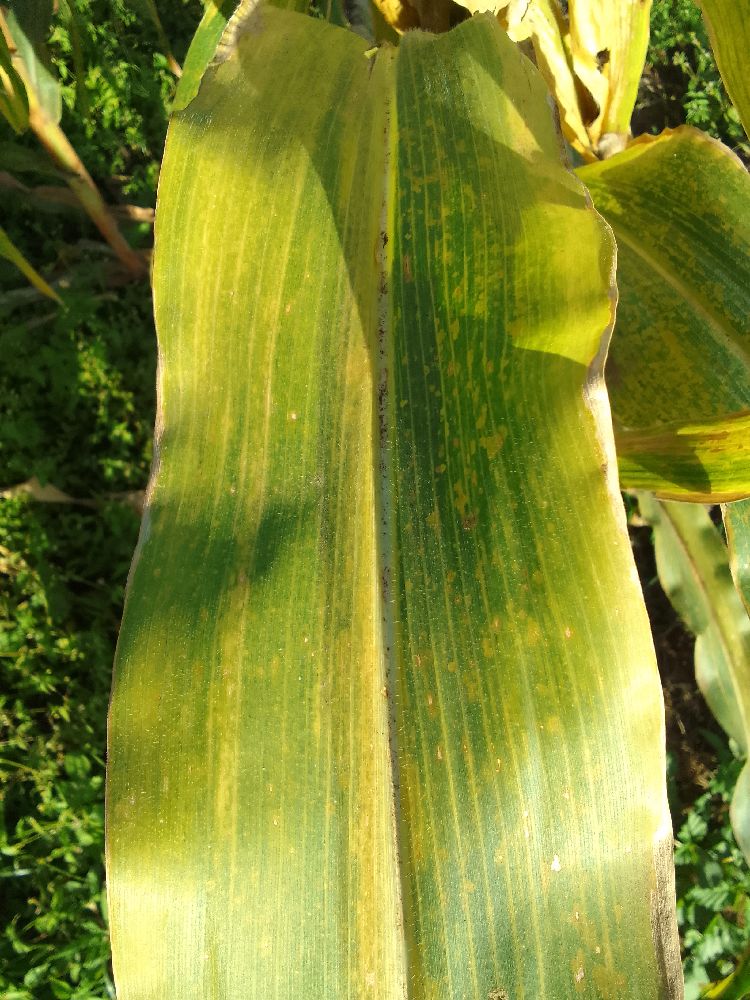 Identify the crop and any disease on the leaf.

maize, maize lethal necrosis
